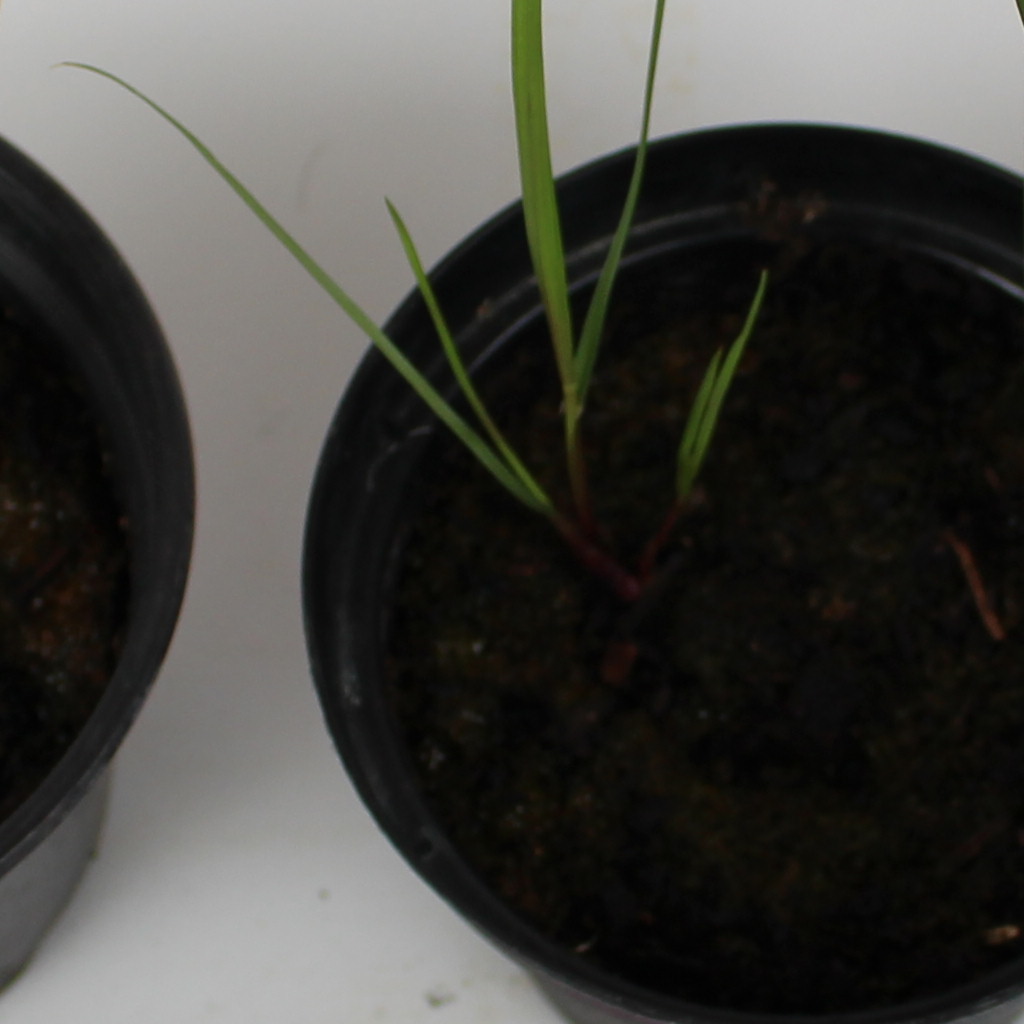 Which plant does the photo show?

Lolium multiflorum
